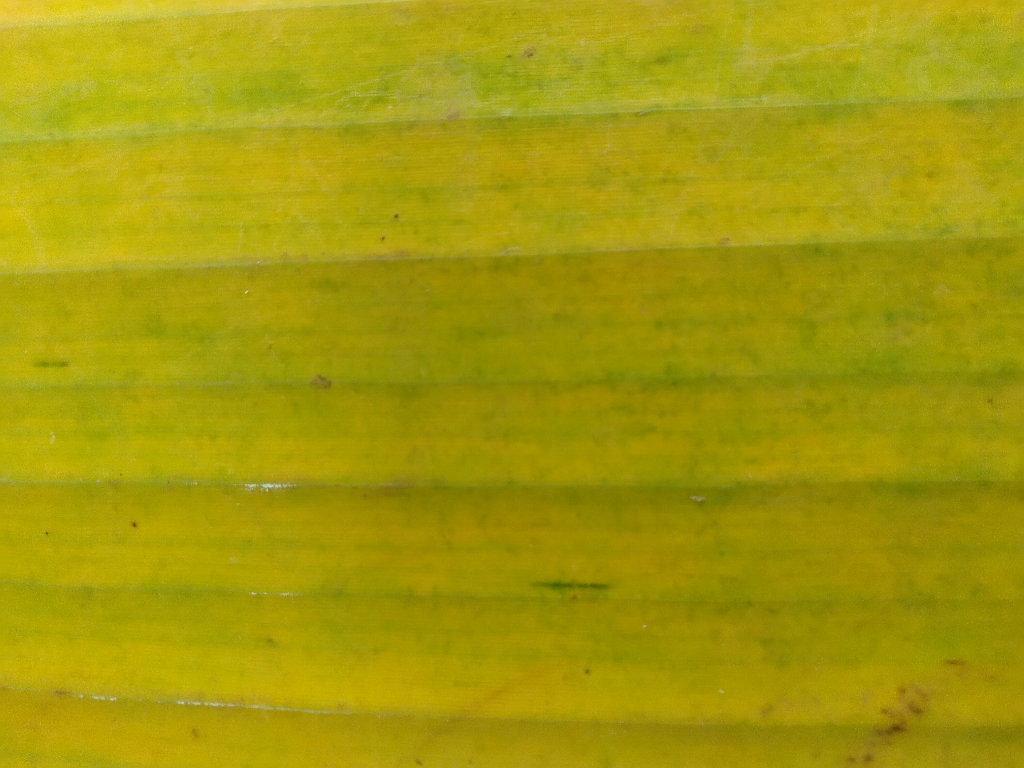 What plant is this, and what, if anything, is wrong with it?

banana, fusarium wilt race 1
